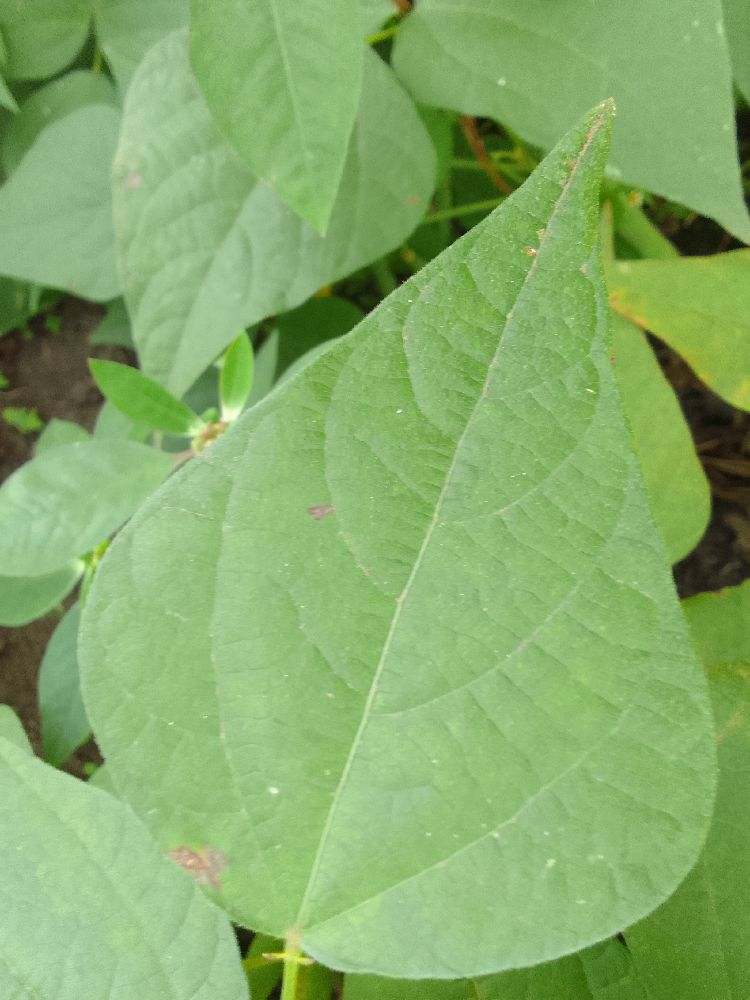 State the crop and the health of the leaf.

common bean, healthy
